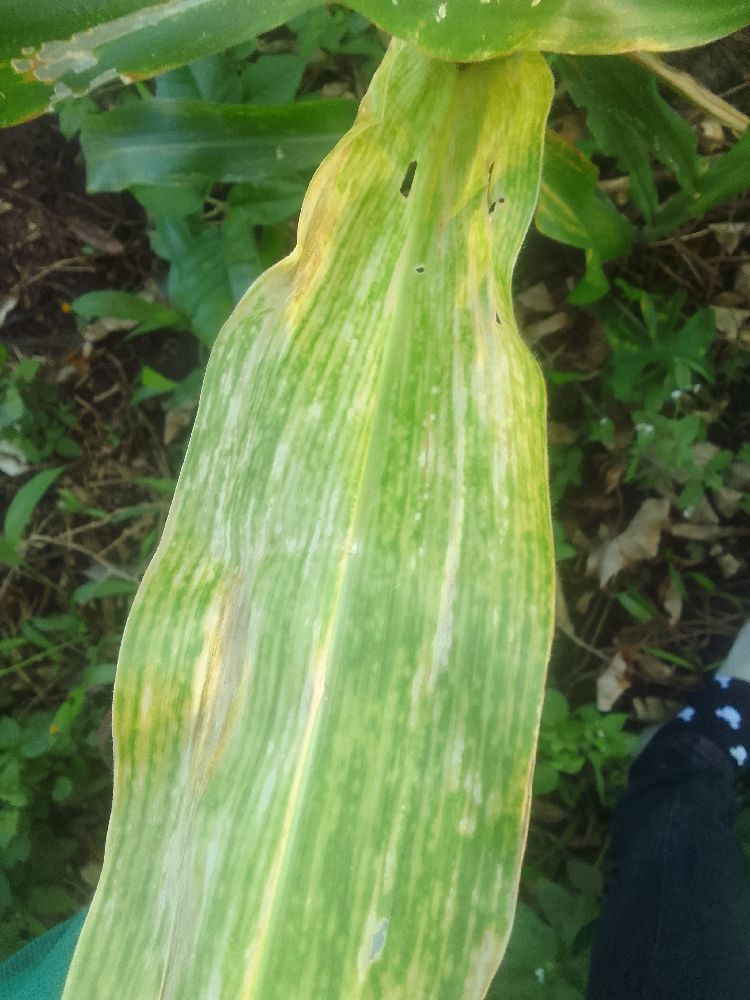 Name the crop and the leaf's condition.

maize, maize lethal necrosis
